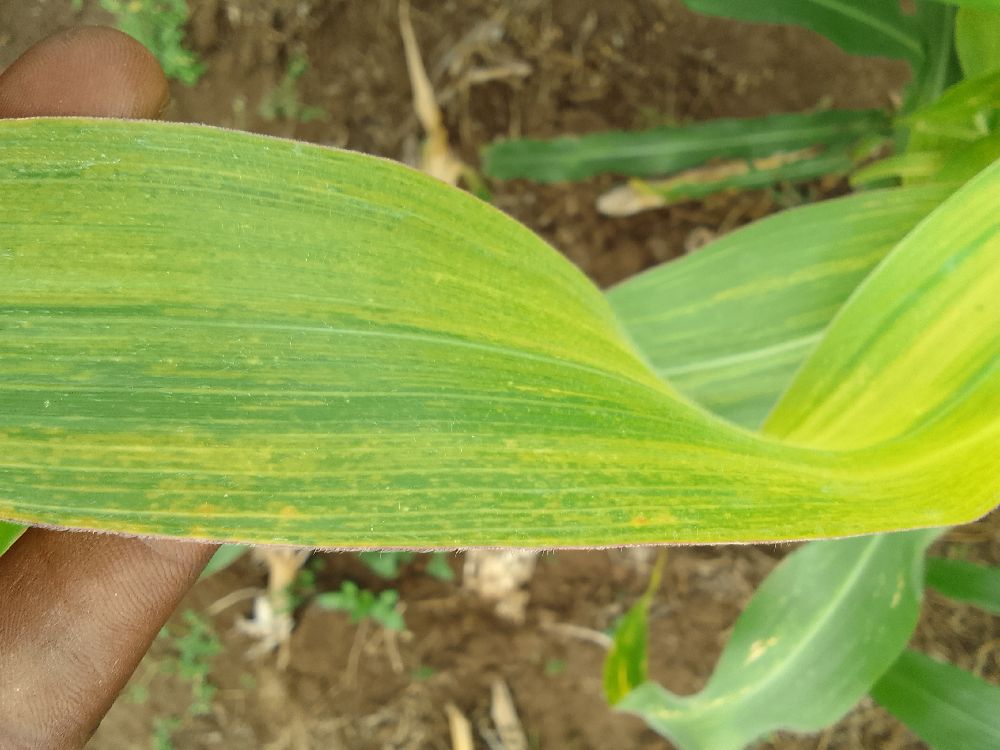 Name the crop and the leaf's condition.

maize, maize lethal necrosis
